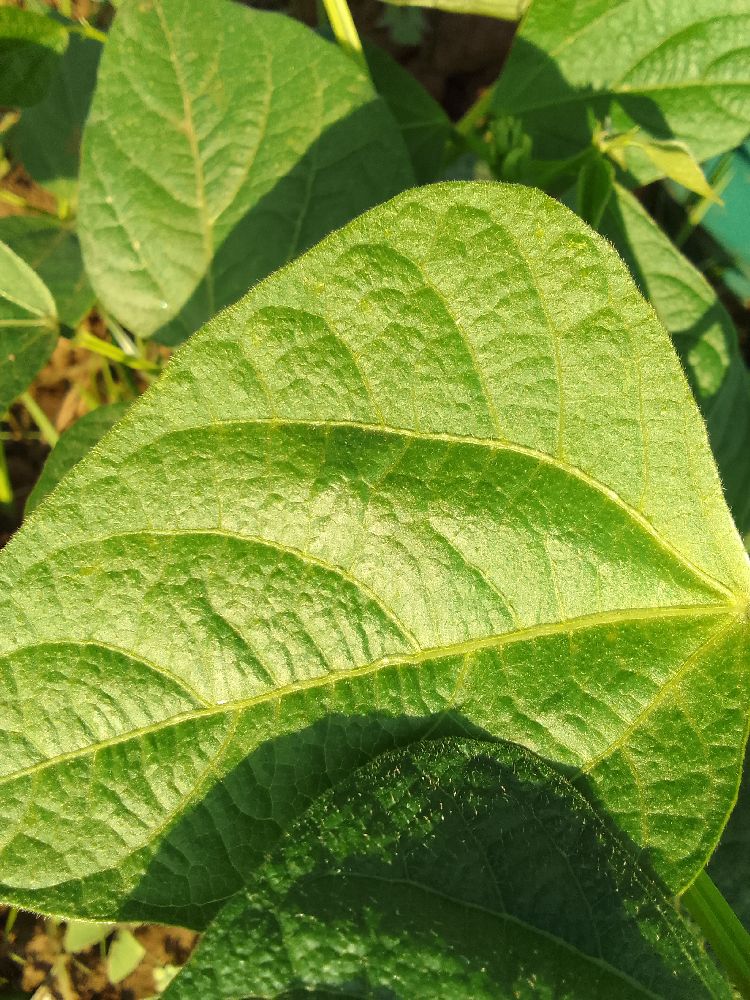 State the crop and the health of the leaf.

common bean, healthy
